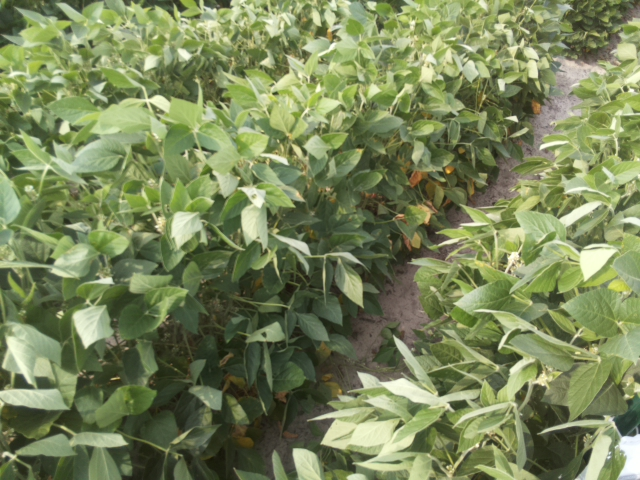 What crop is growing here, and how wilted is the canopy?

soybean, leaflets folding inward at secondary pulvinus with no turgor loss in leaflets or petioles
